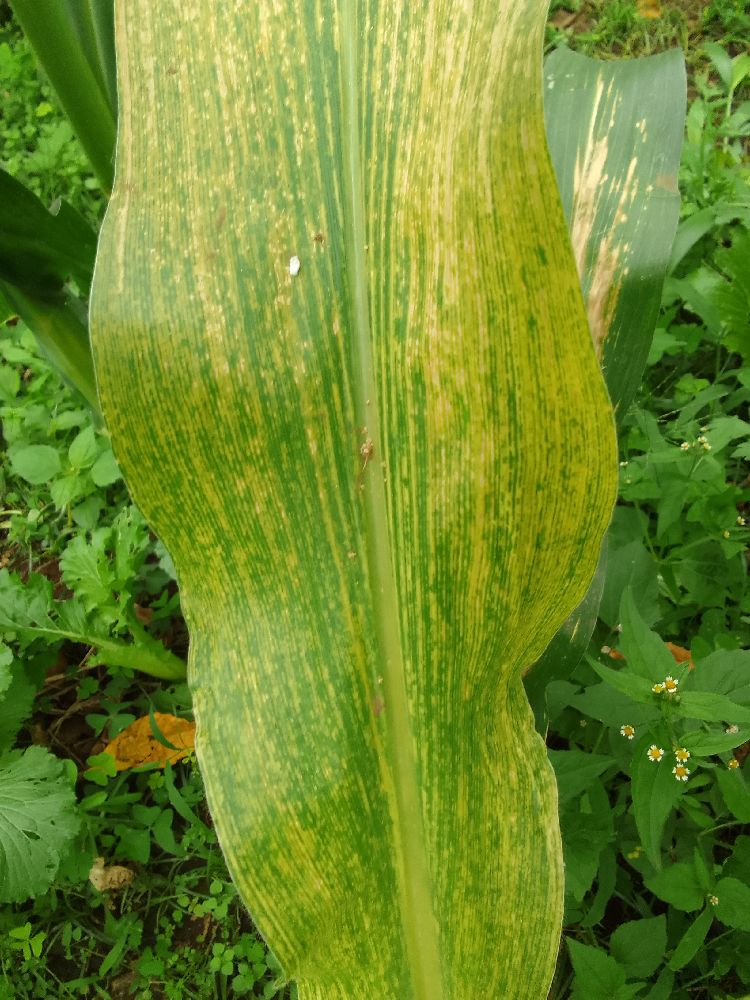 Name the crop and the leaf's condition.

maize, maize lethal necrosis
